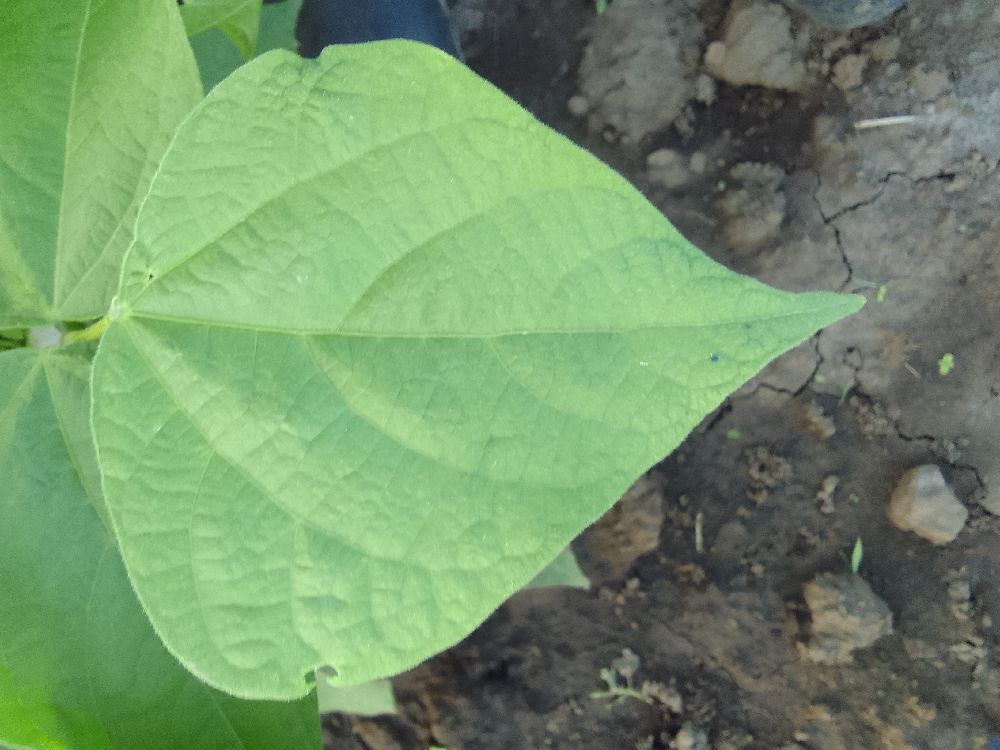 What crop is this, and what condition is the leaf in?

common bean, healthy
